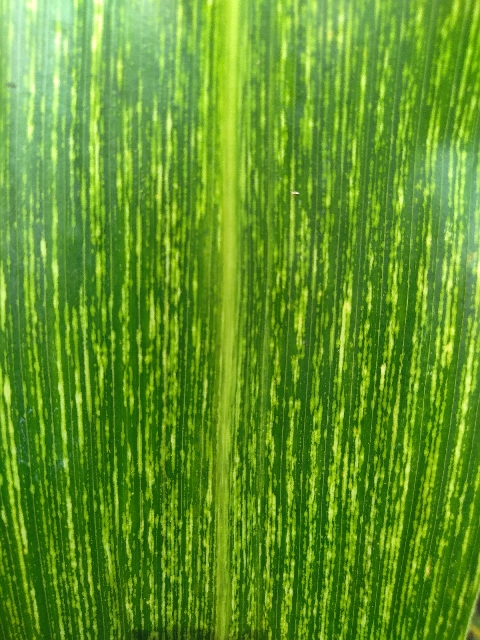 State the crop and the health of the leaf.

maize, maize streak virus
